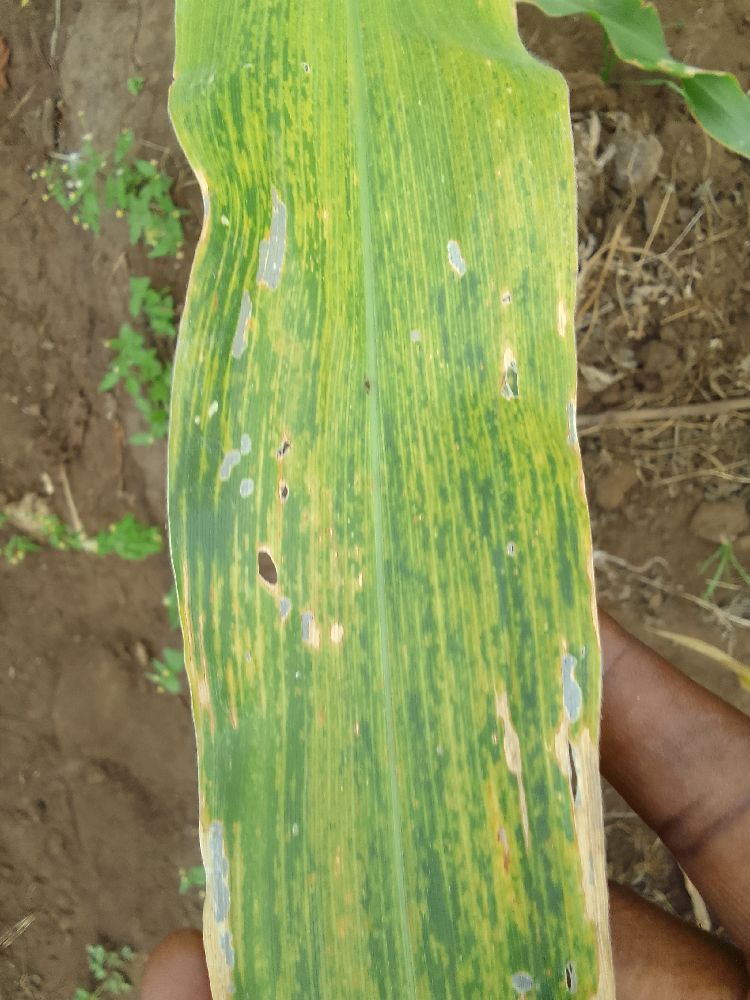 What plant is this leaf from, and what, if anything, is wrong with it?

maize, maize lethal necrosis
